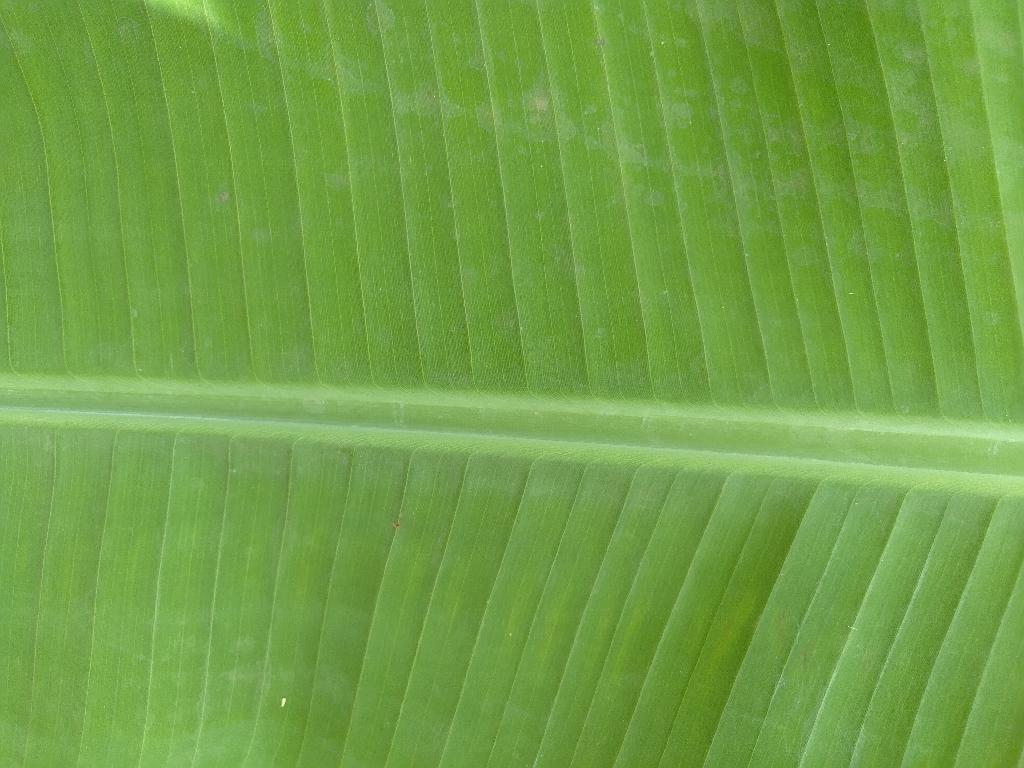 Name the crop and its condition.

banana, healthy
